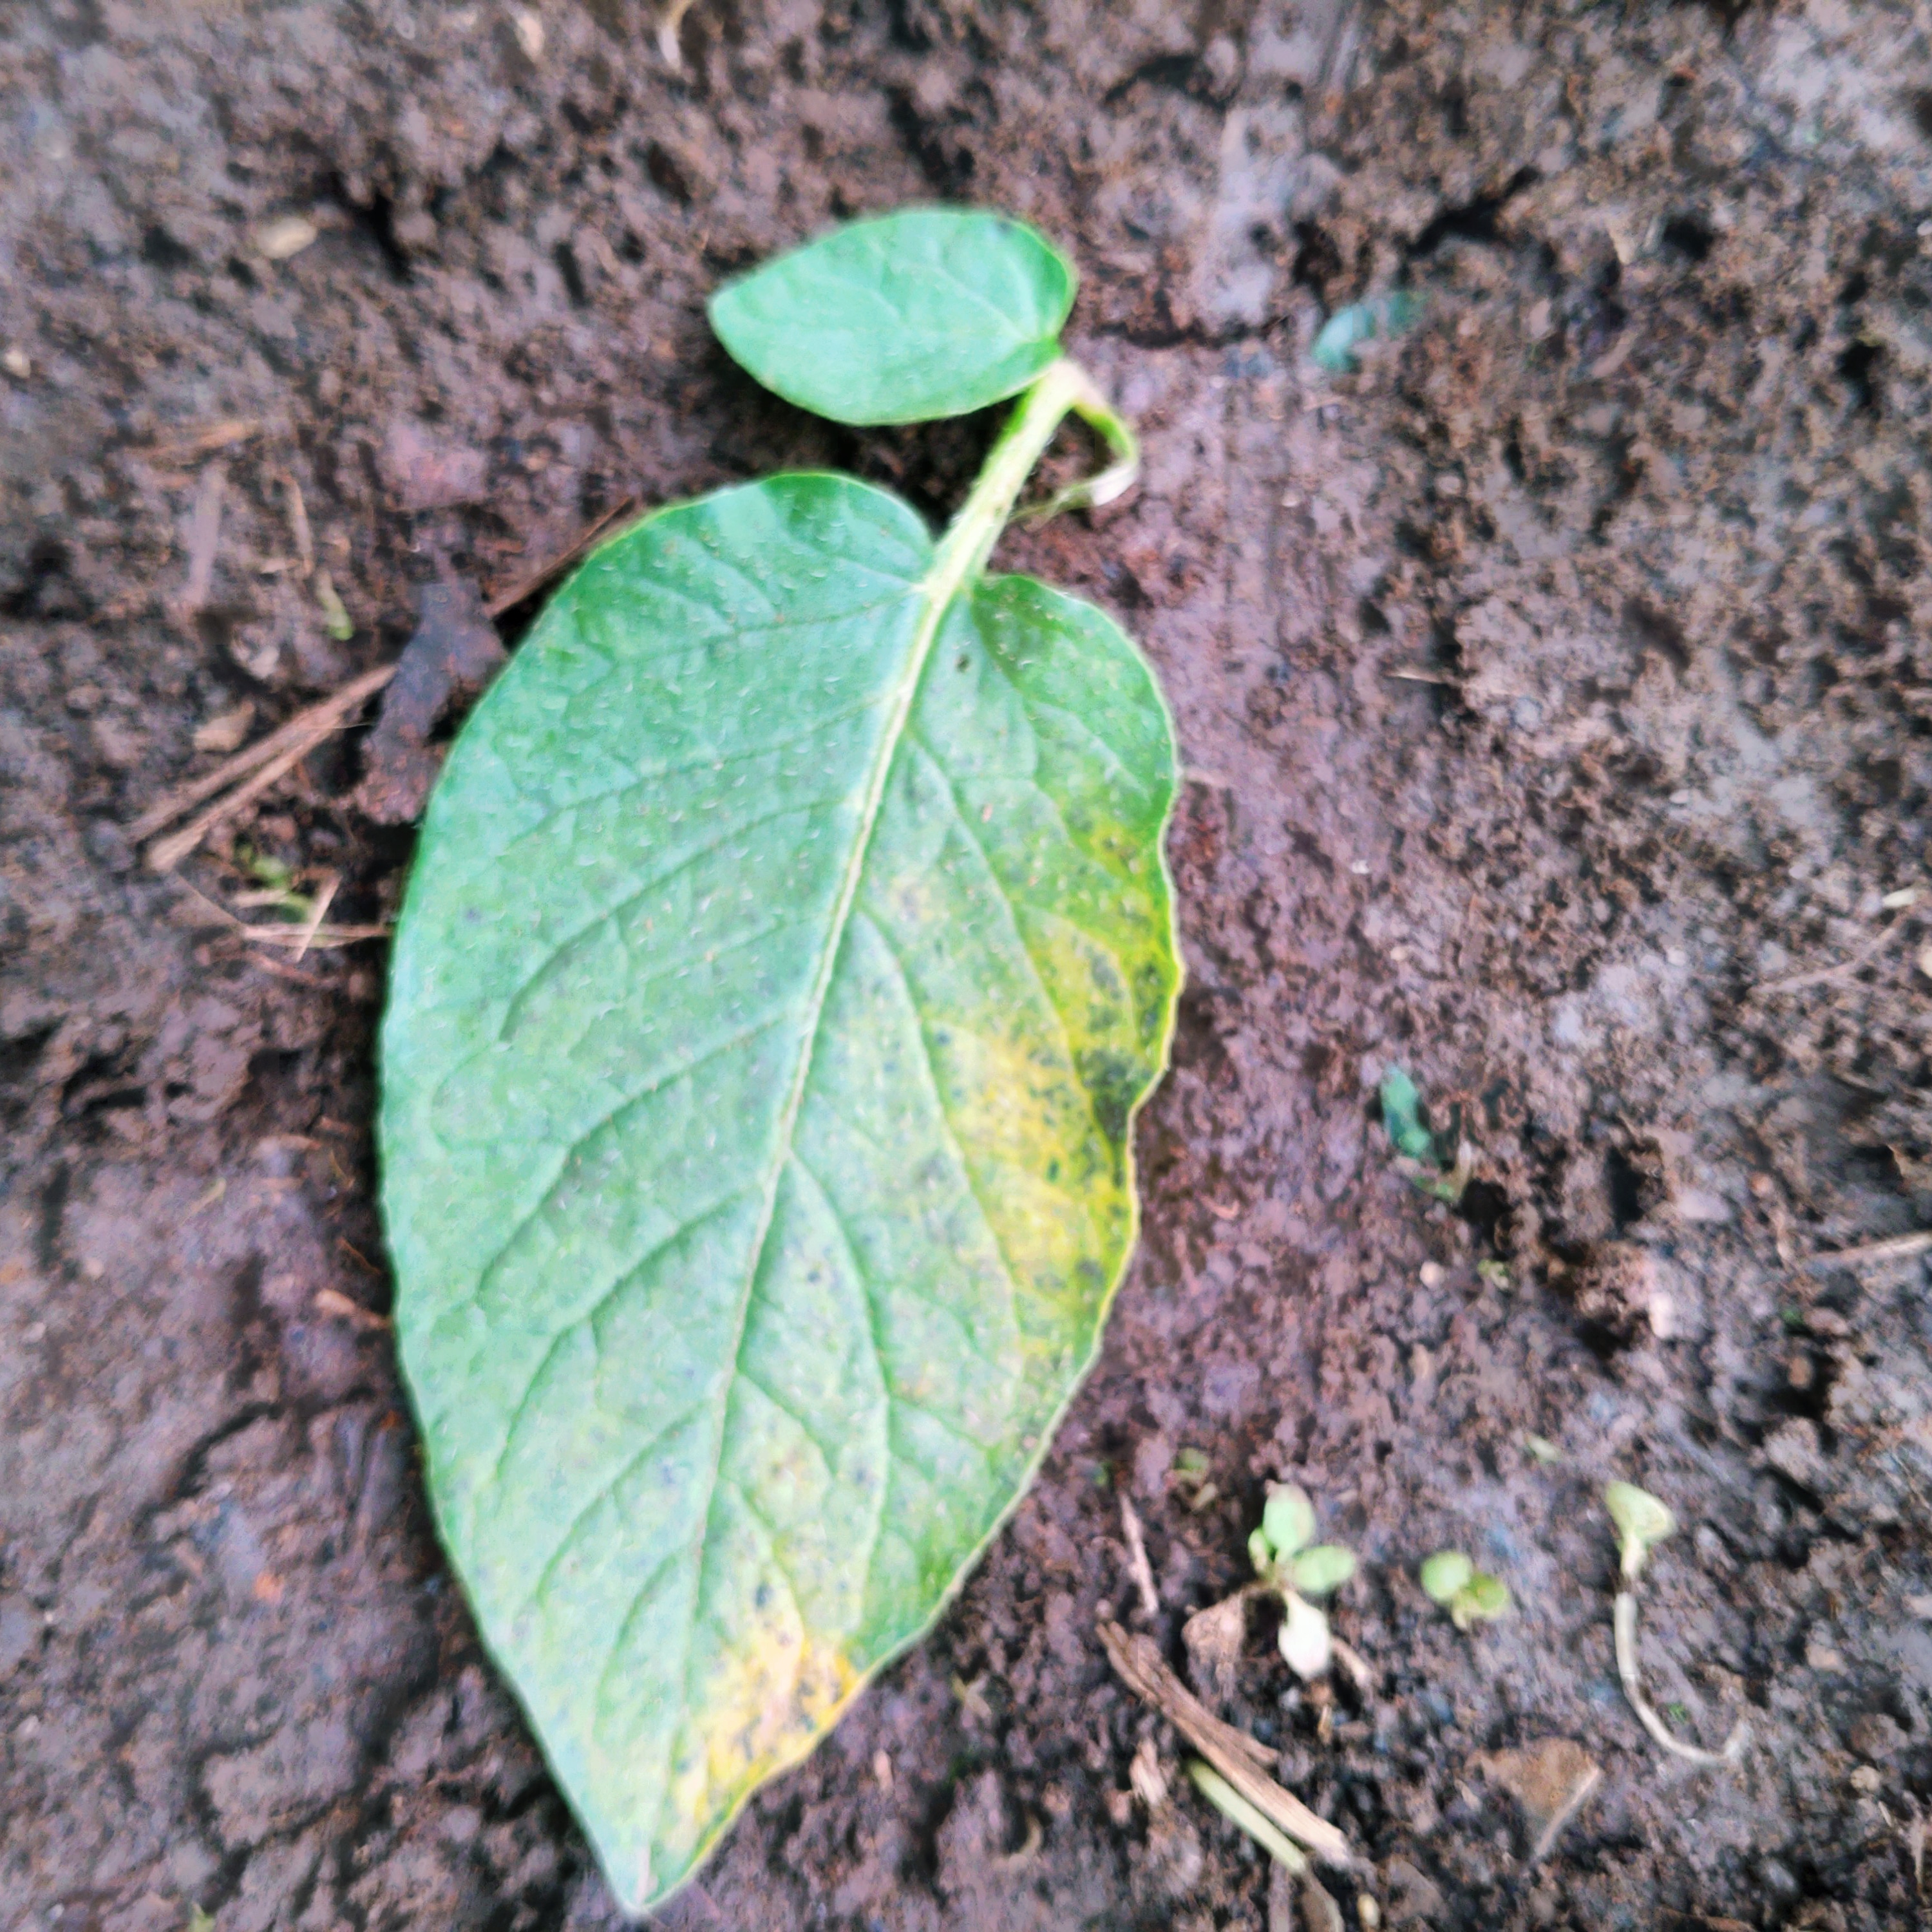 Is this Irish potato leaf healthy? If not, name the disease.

late blight
